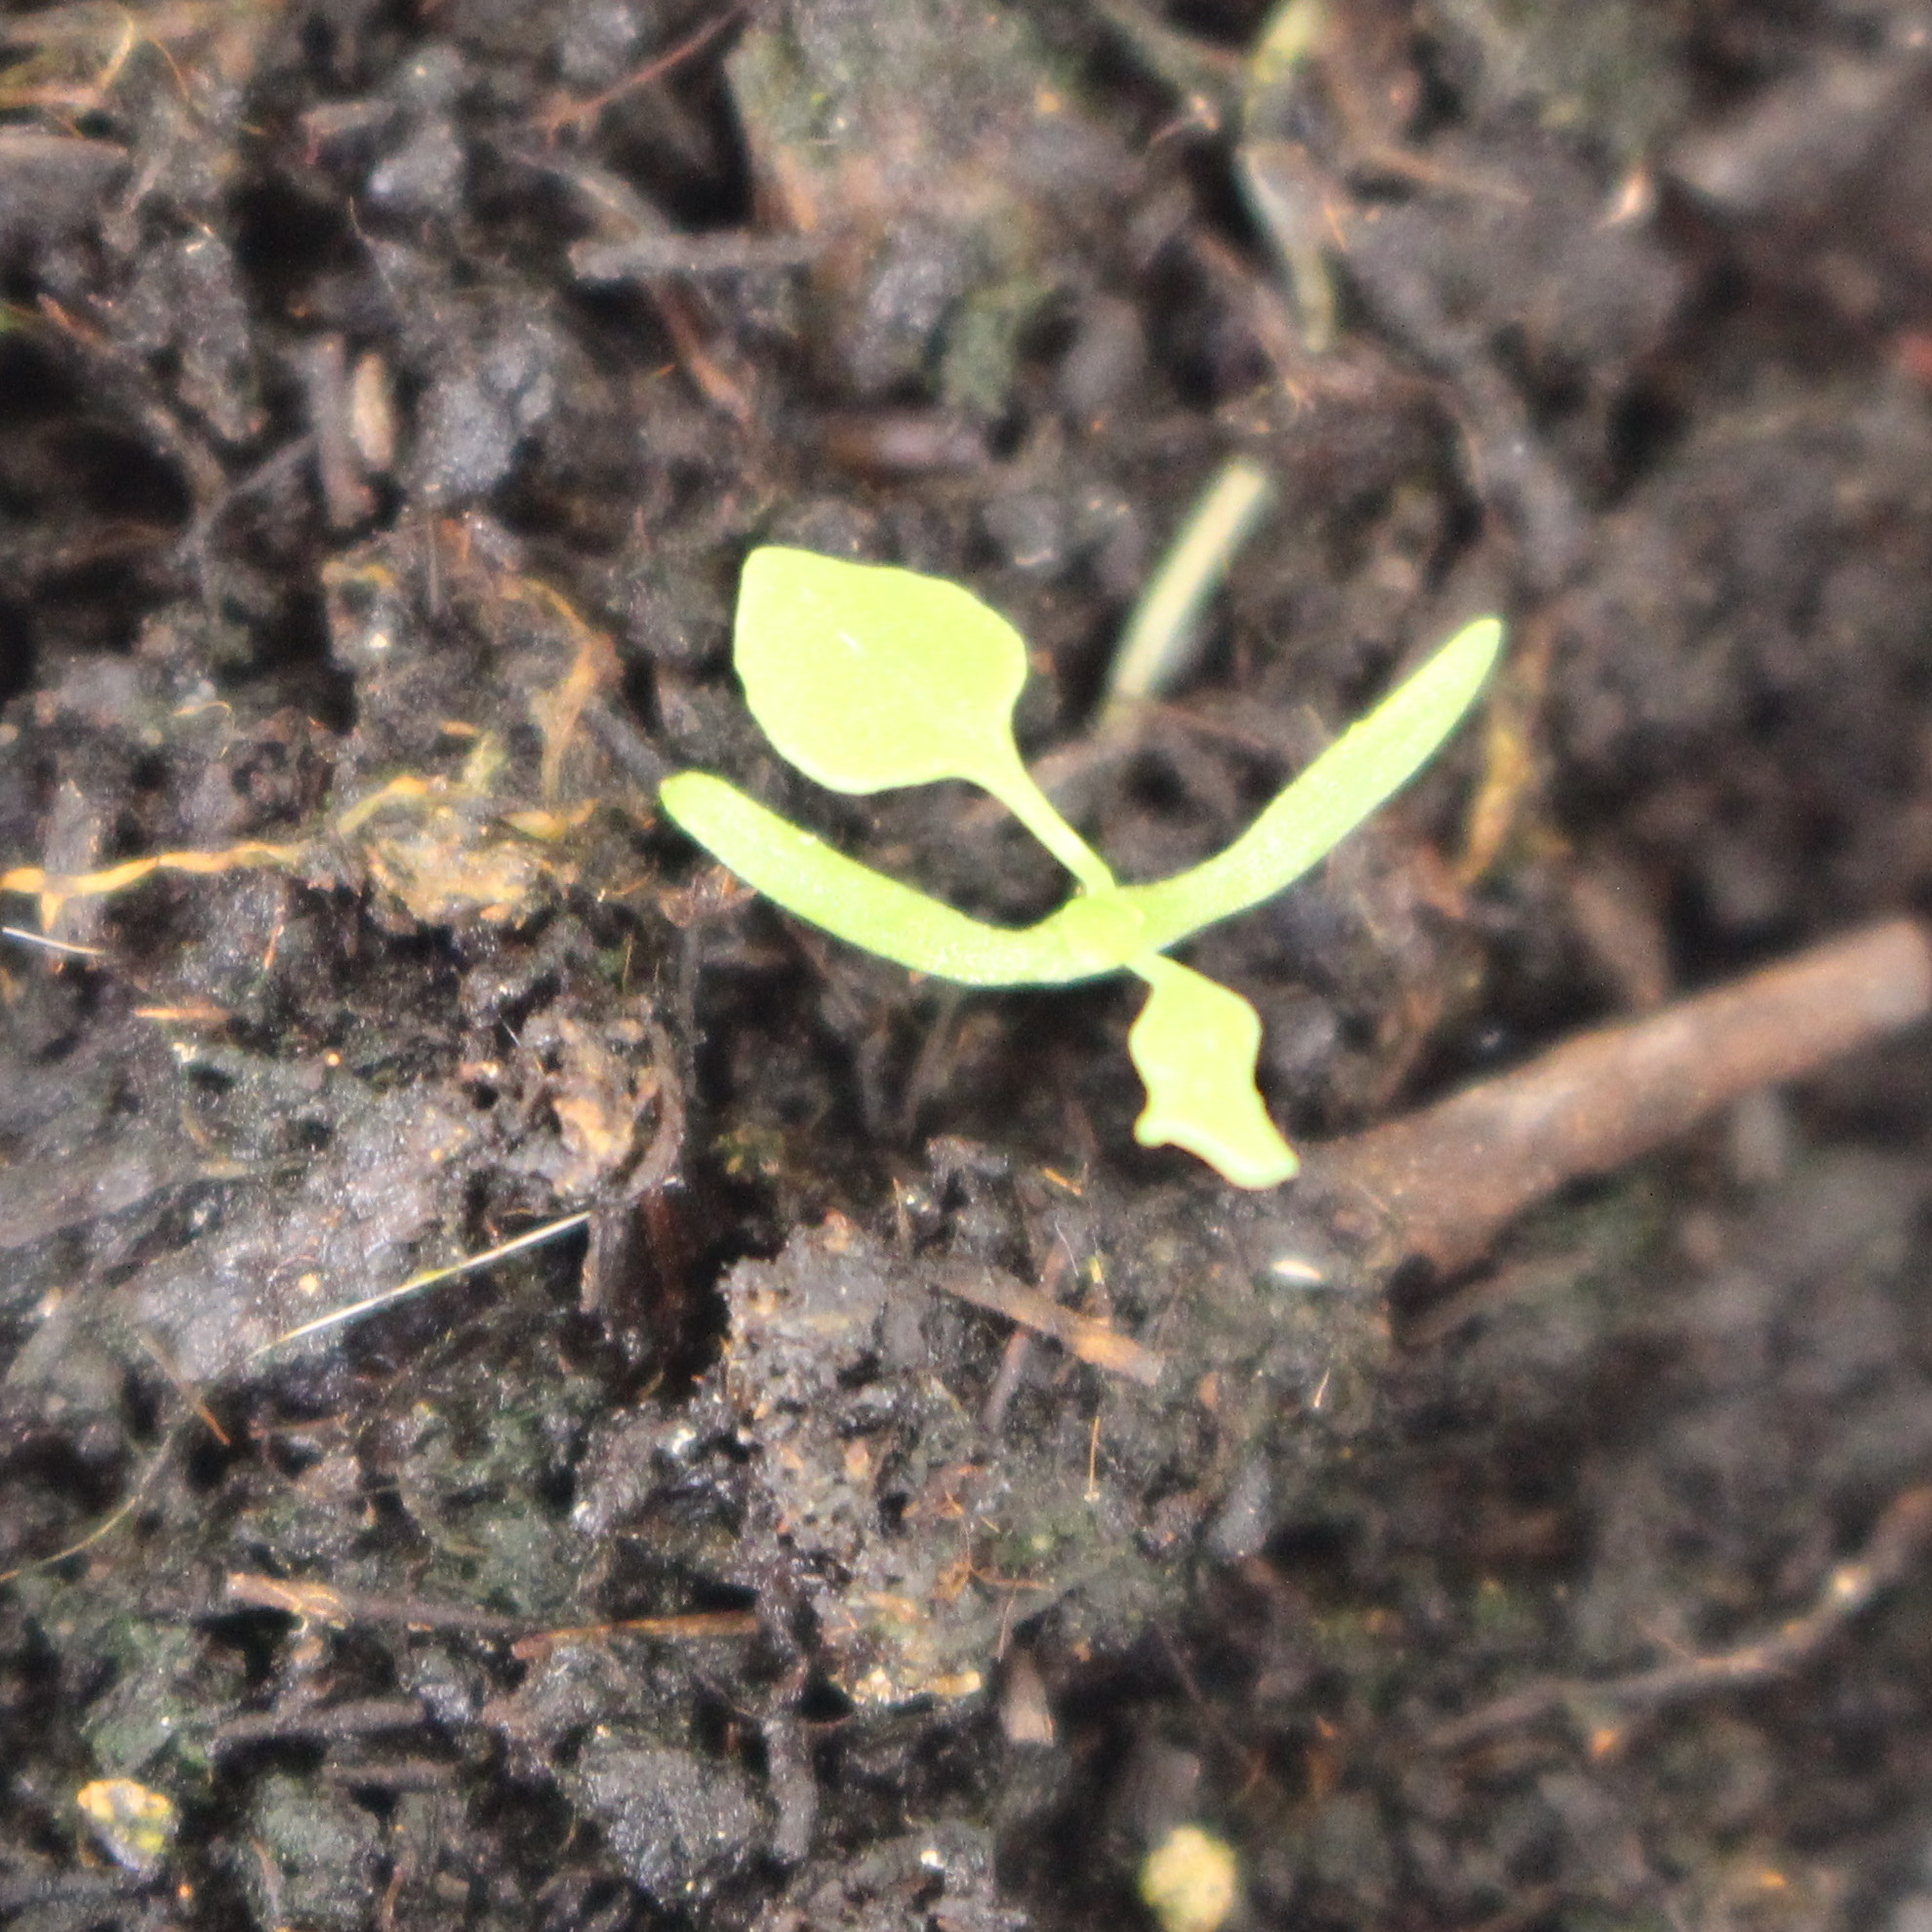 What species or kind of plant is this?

Papaver rhoeas
